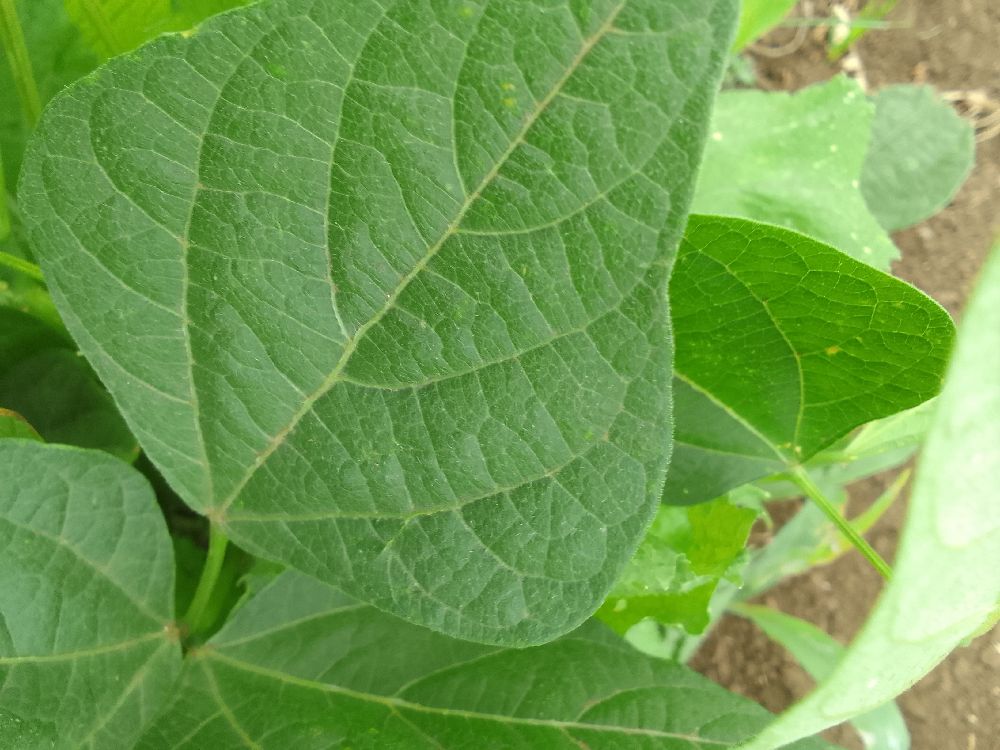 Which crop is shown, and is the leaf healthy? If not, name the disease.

common bean, healthy
